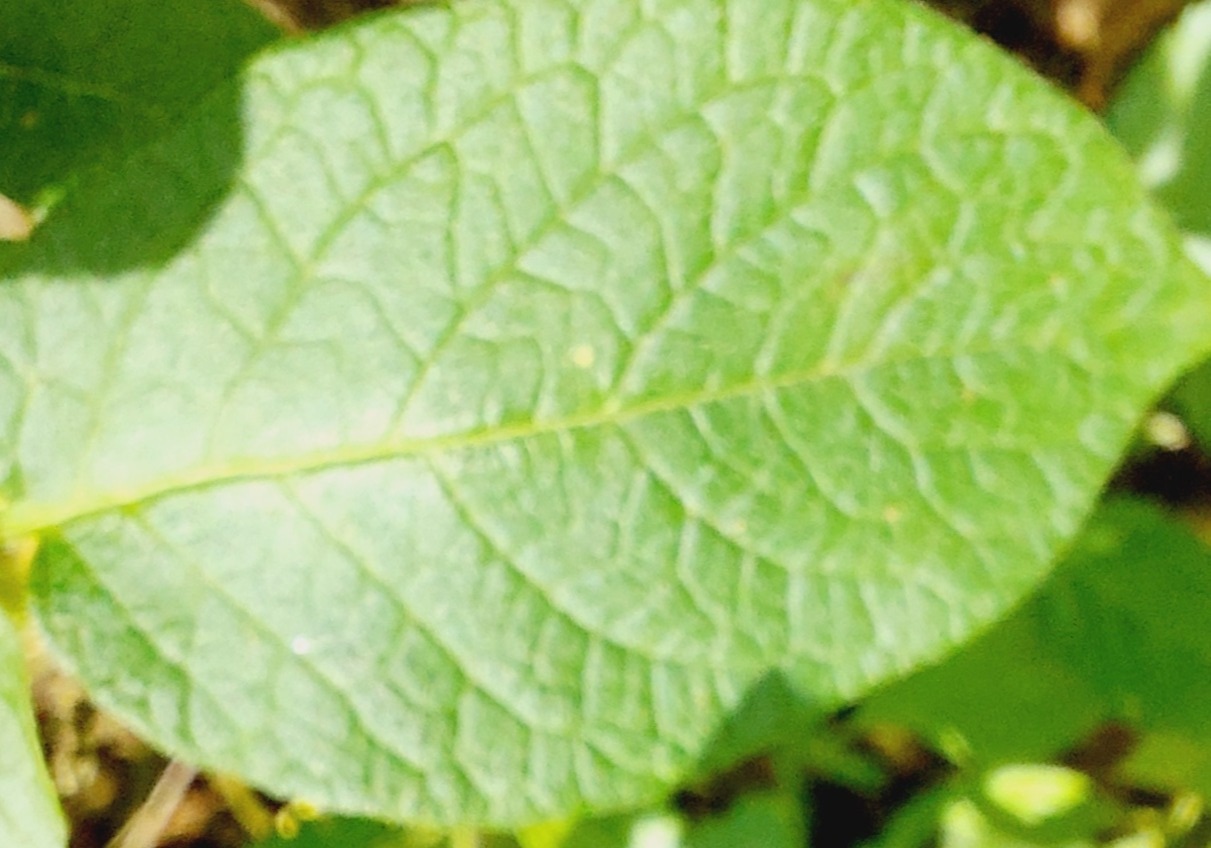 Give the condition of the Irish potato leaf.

healthy
